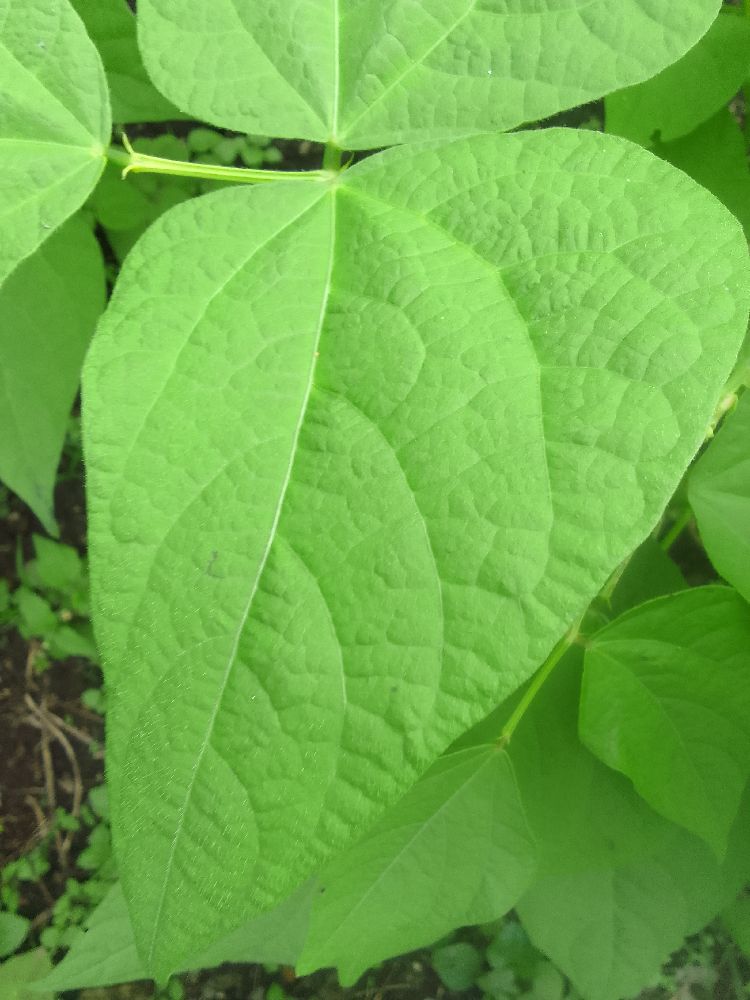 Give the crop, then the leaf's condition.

common bean, healthy
